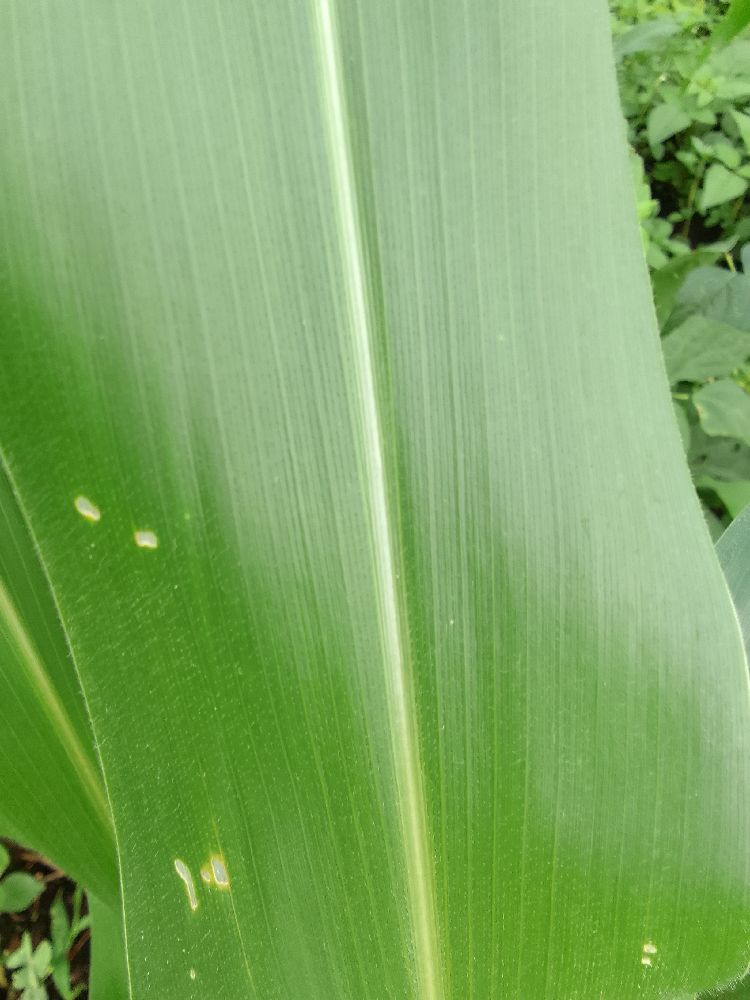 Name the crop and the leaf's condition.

maize, healthy
